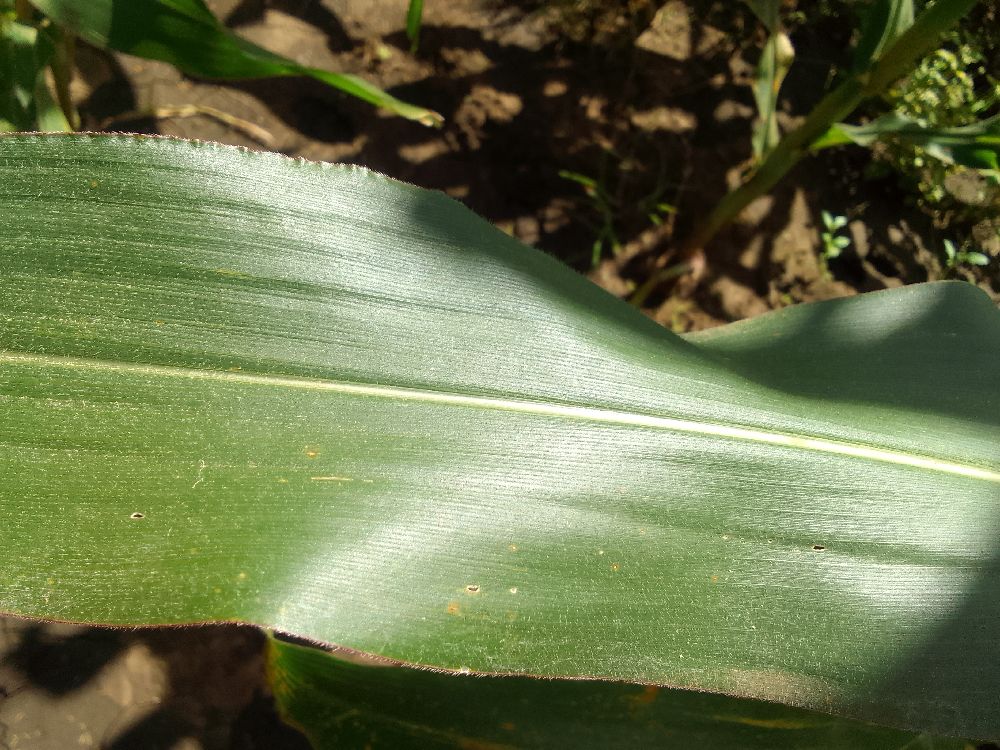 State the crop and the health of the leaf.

maize, healthy
